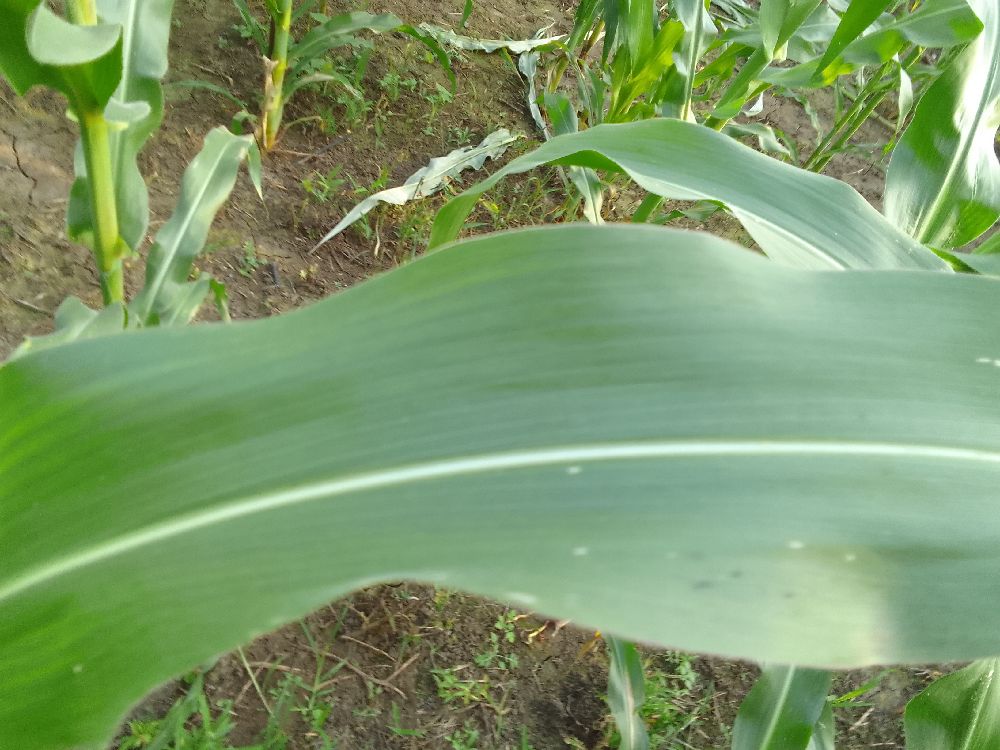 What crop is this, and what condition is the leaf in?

maize, healthy
